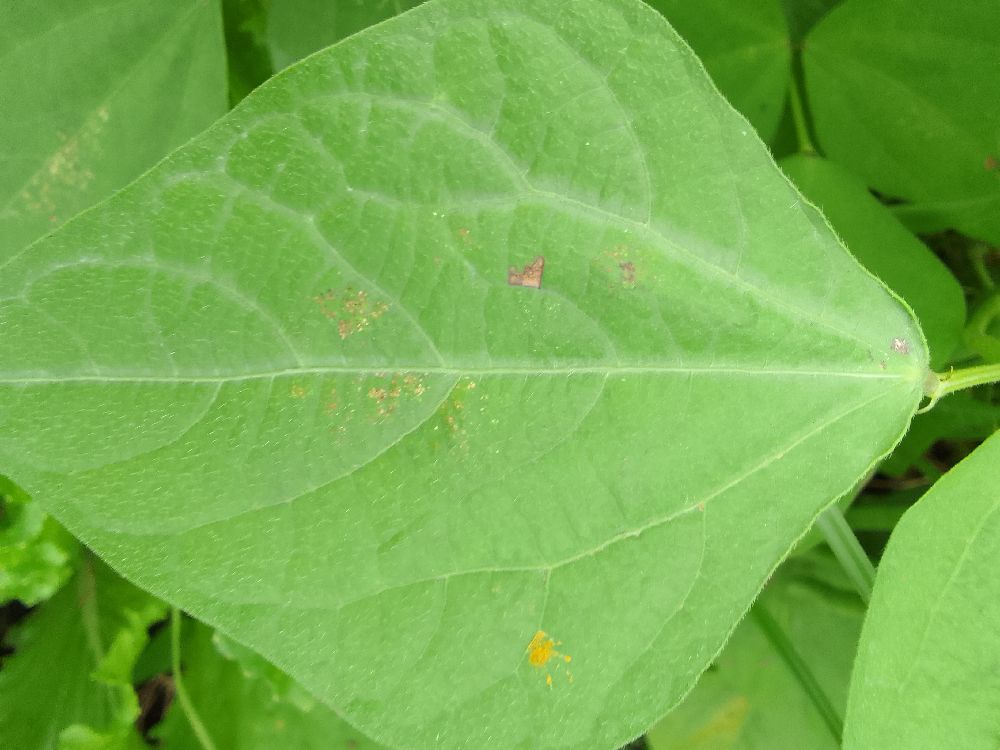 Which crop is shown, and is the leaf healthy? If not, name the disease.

common bean, healthy
